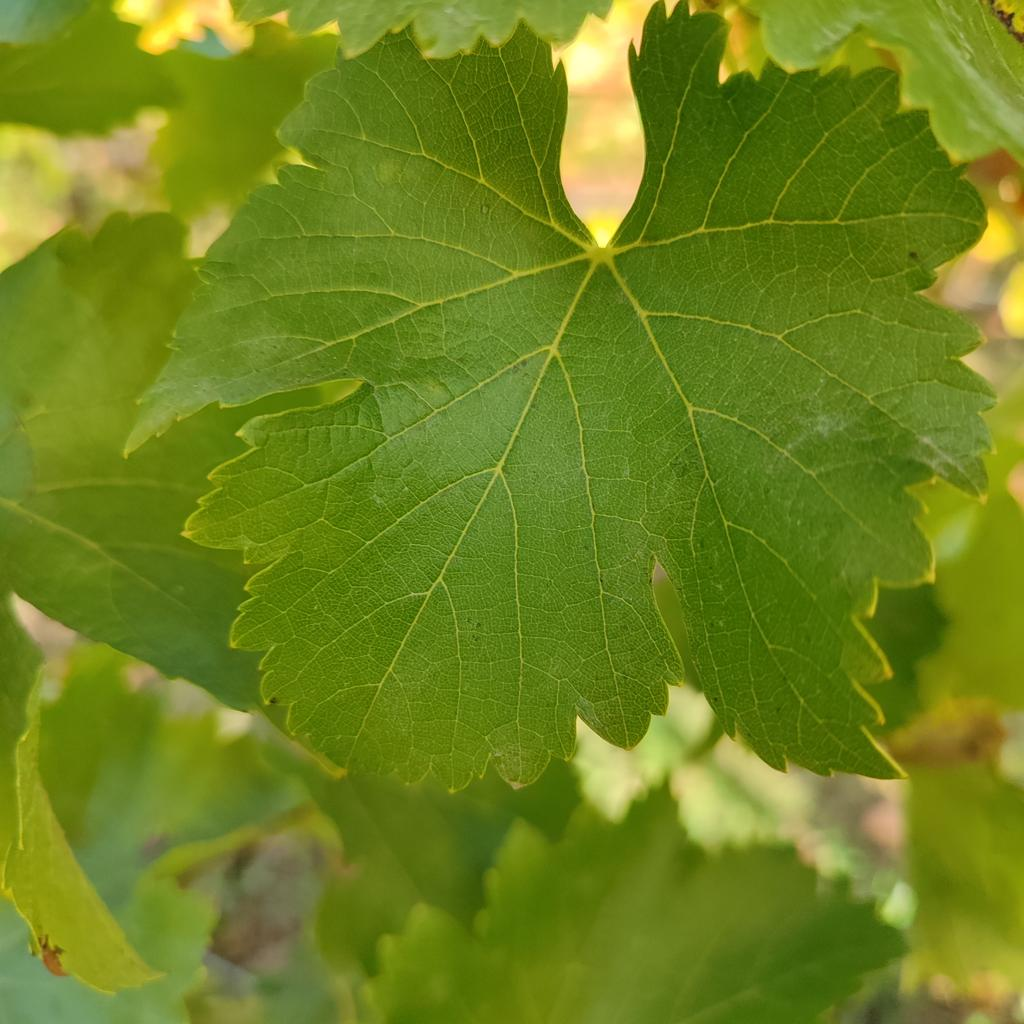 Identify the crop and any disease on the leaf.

grapevine, powdery mildew
